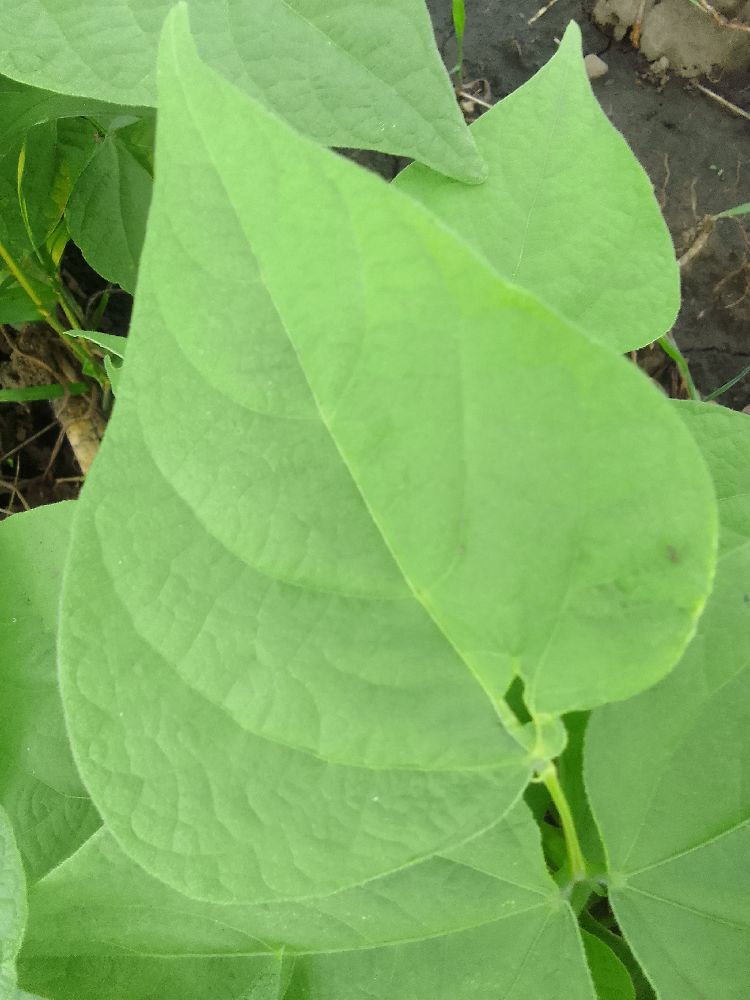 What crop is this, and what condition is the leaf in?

common bean, healthy
